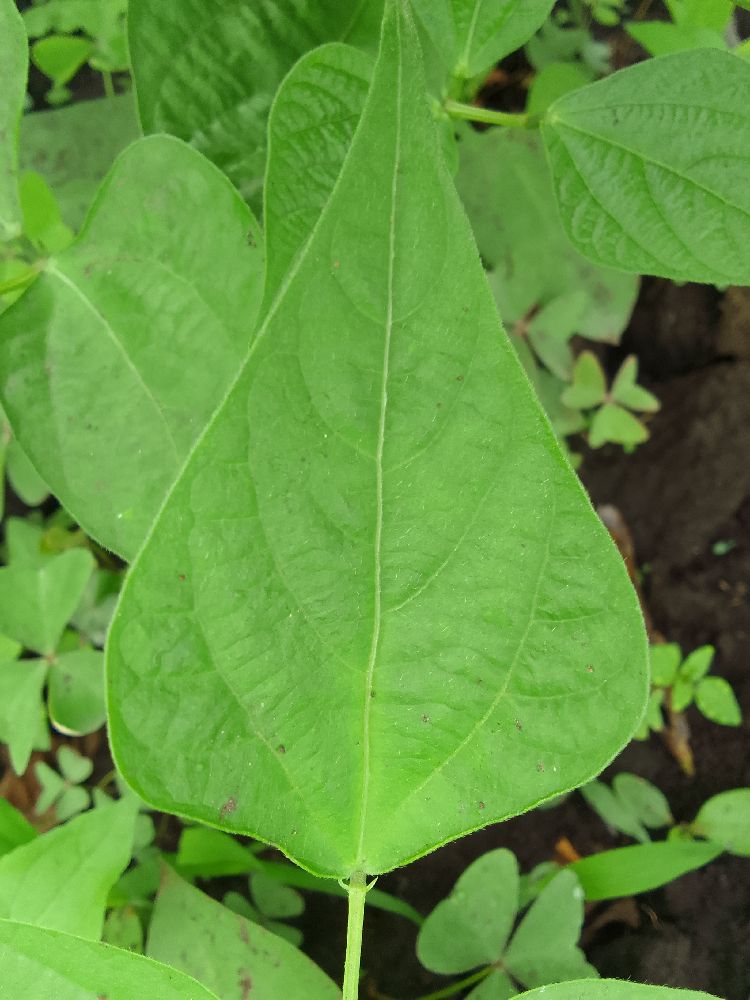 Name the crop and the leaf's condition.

common bean, healthy
